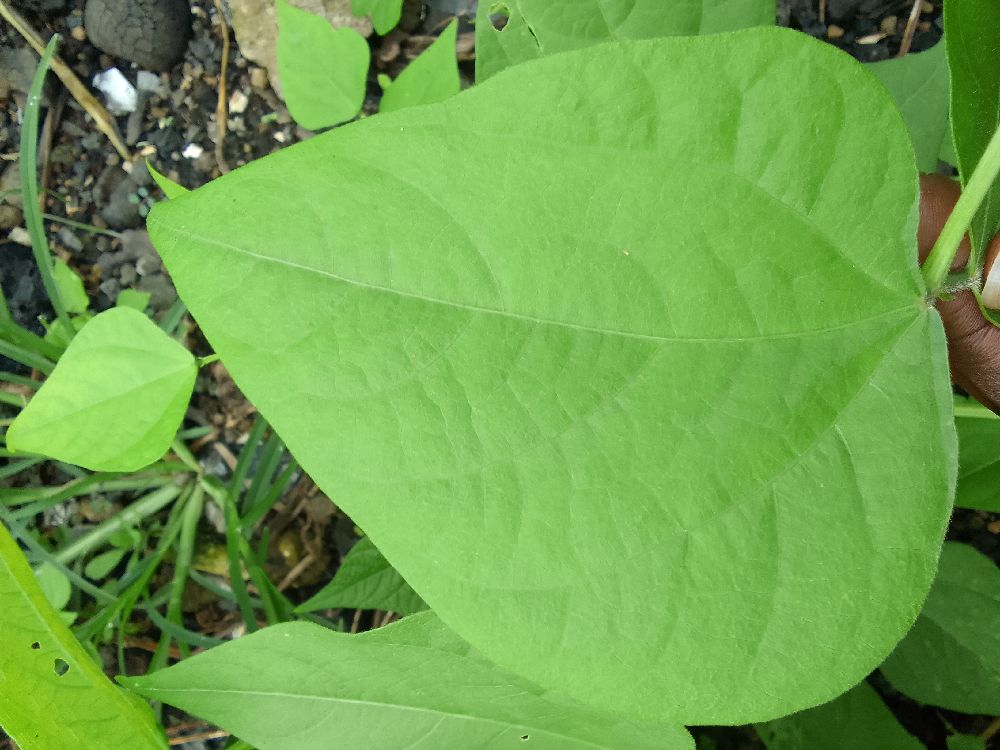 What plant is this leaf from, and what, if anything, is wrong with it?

common bean, healthy
